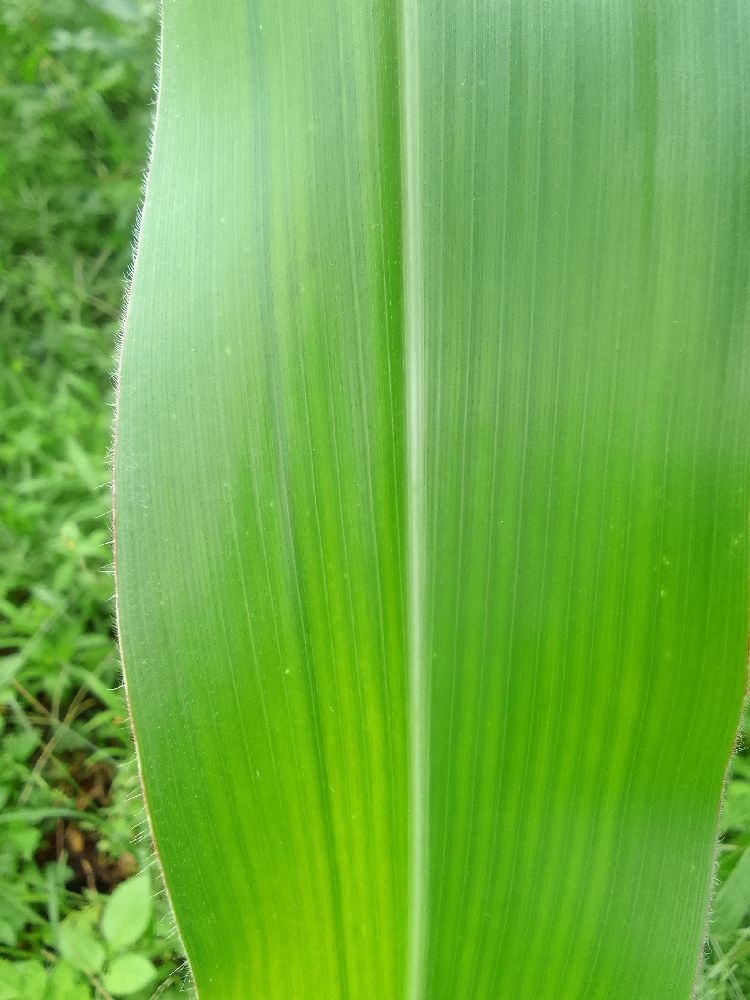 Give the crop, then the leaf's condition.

maize, healthy
